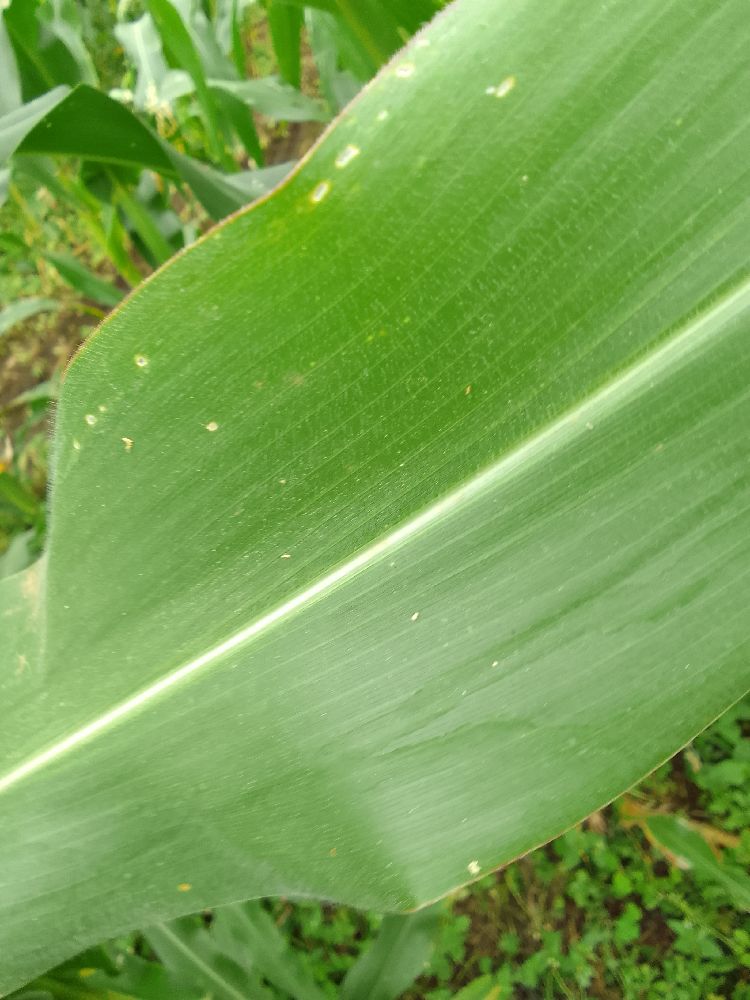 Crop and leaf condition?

maize, healthy
